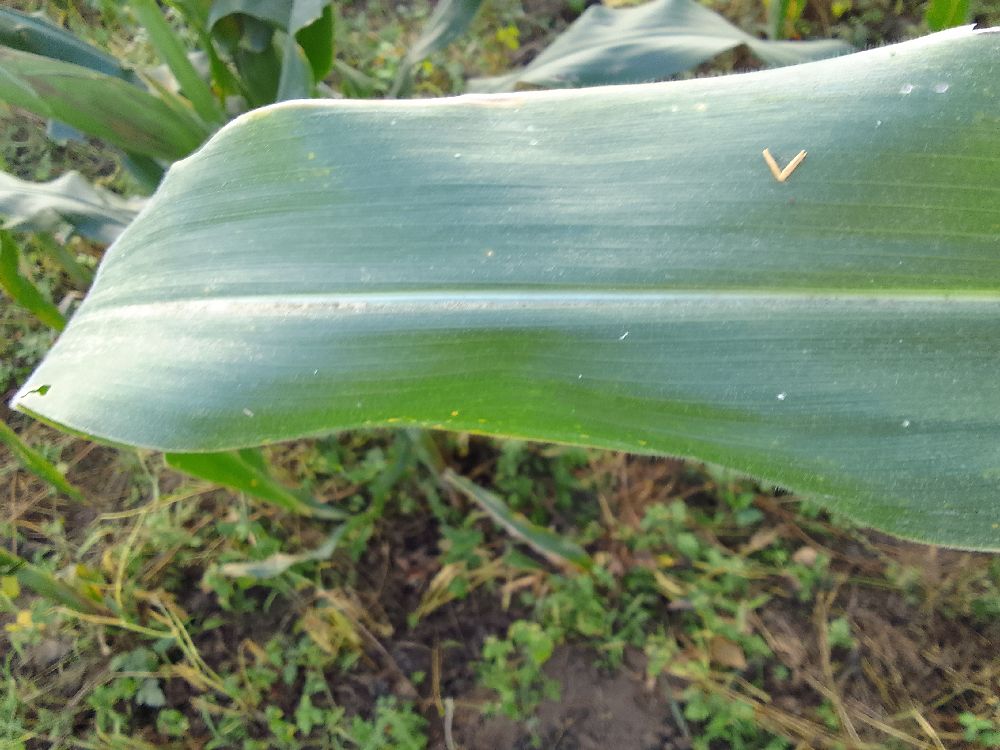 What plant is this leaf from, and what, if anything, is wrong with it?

maize, healthy
